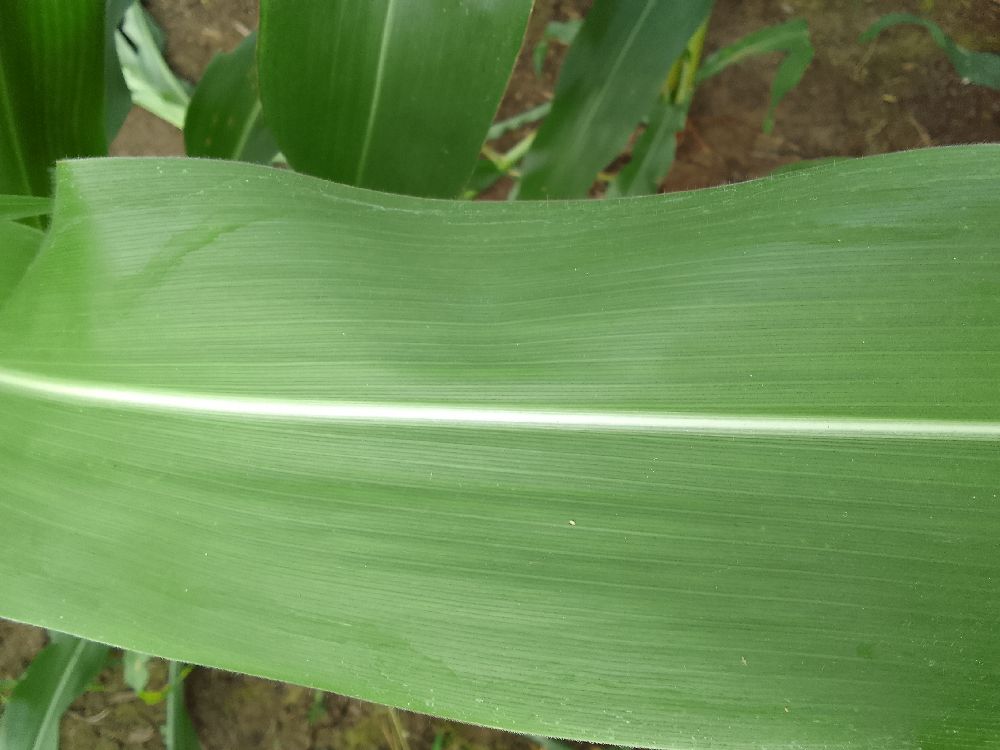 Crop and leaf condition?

maize, healthy
